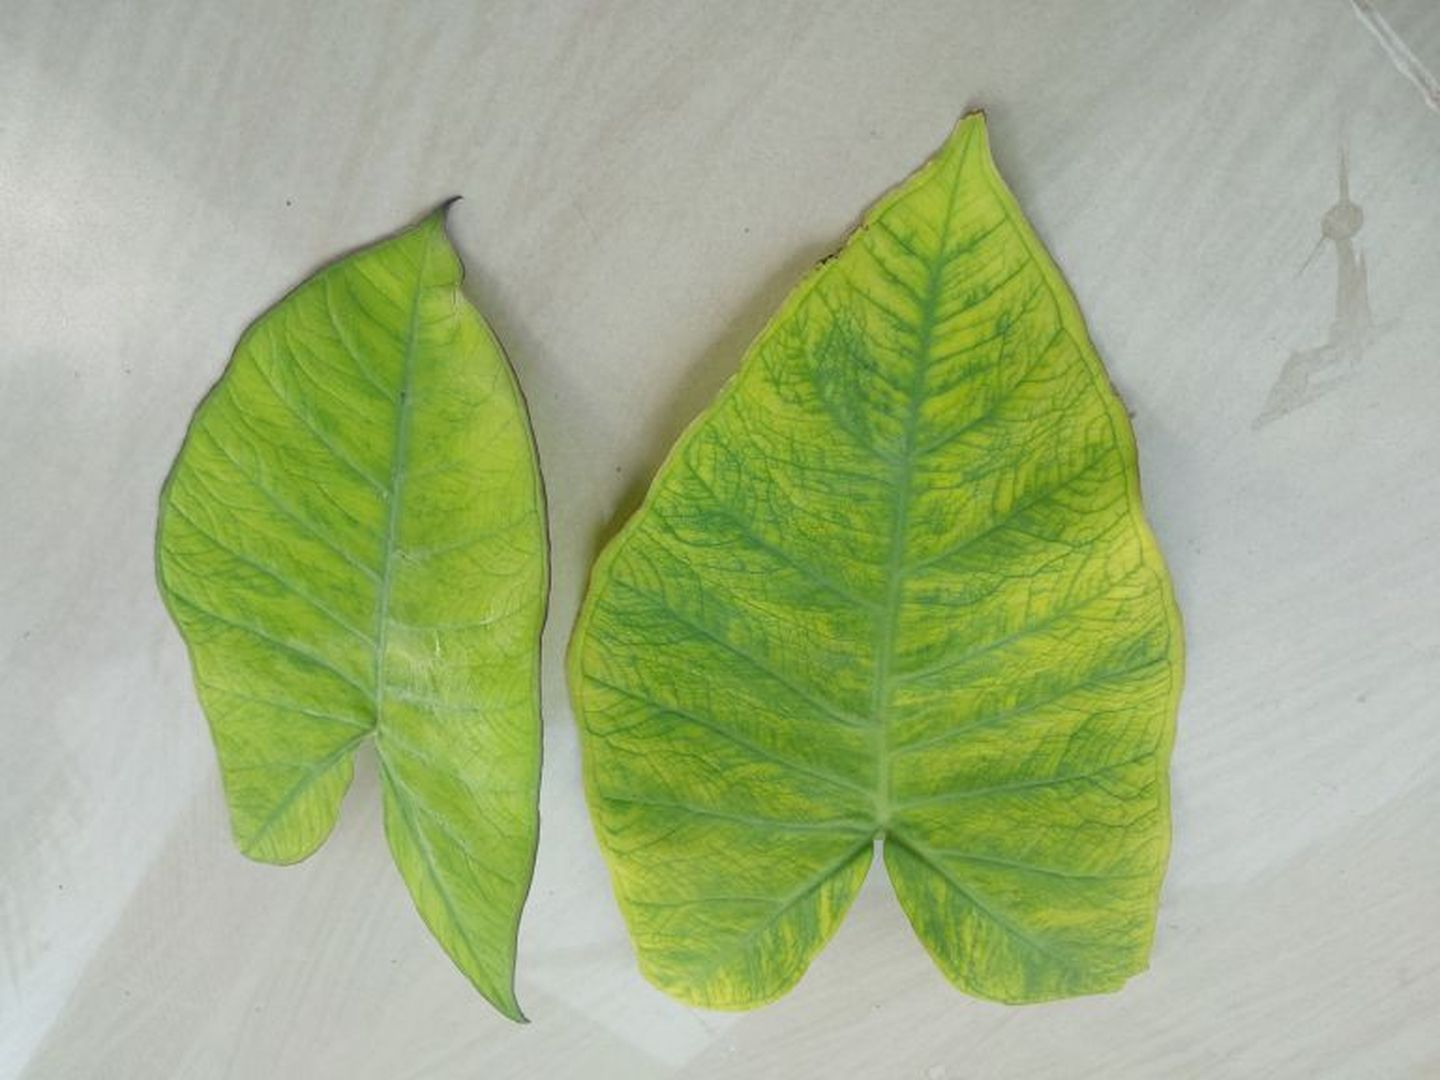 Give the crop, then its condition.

taro, mosaic
